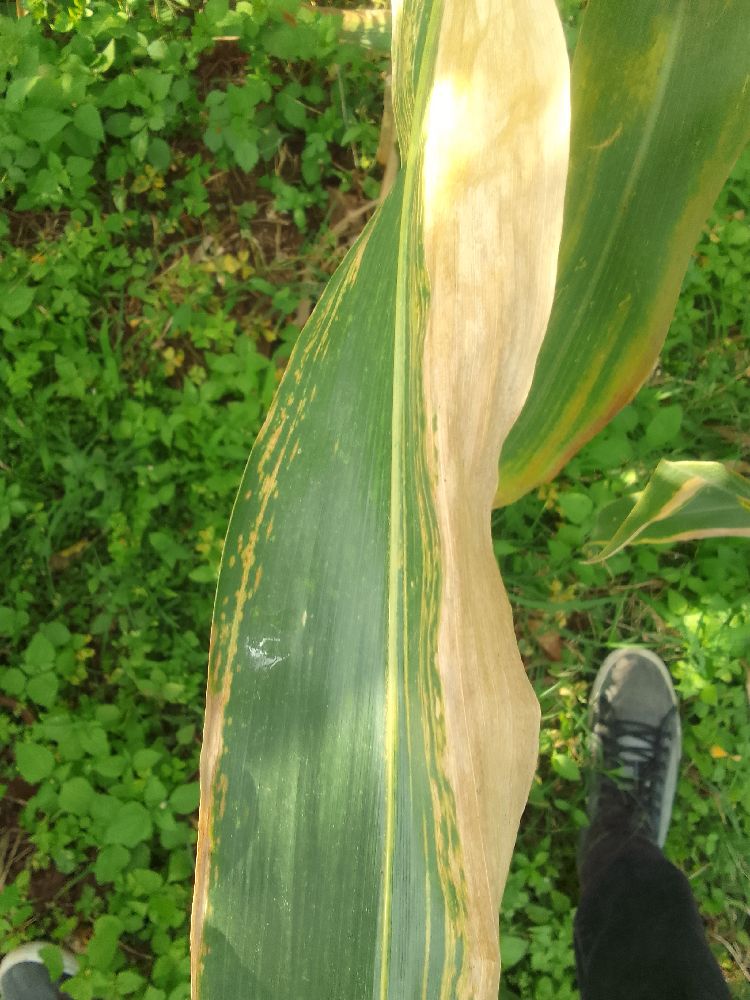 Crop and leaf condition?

maize, maize lethal necrosis
